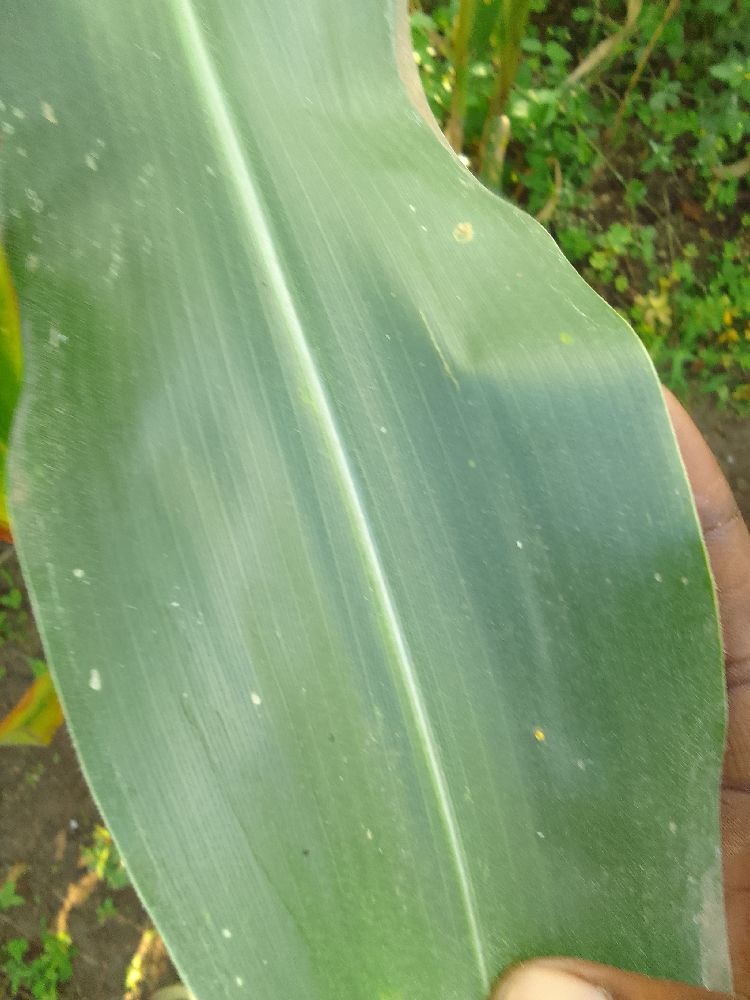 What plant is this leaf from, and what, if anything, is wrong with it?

maize, healthy
